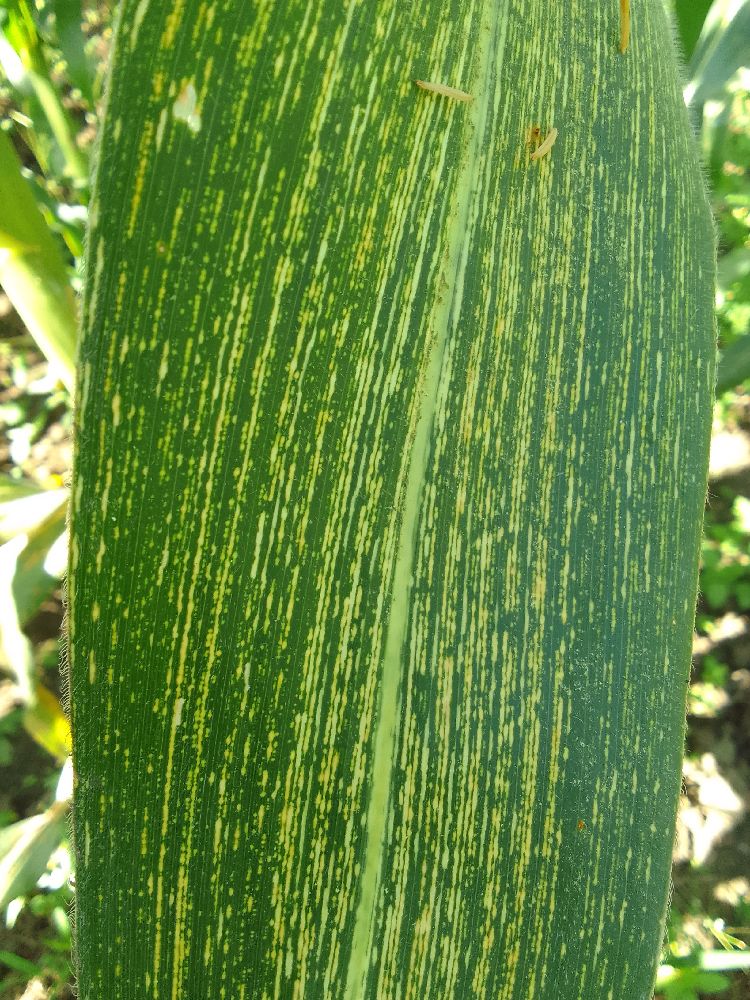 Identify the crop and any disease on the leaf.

maize, maize streak virus
